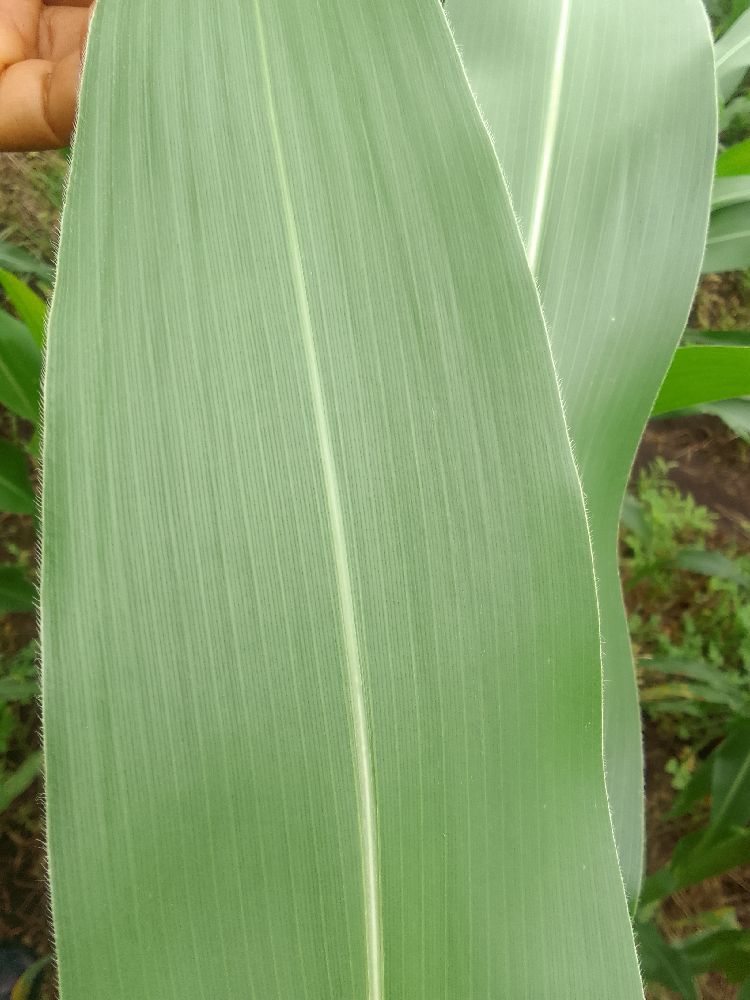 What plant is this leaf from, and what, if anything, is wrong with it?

maize, healthy
